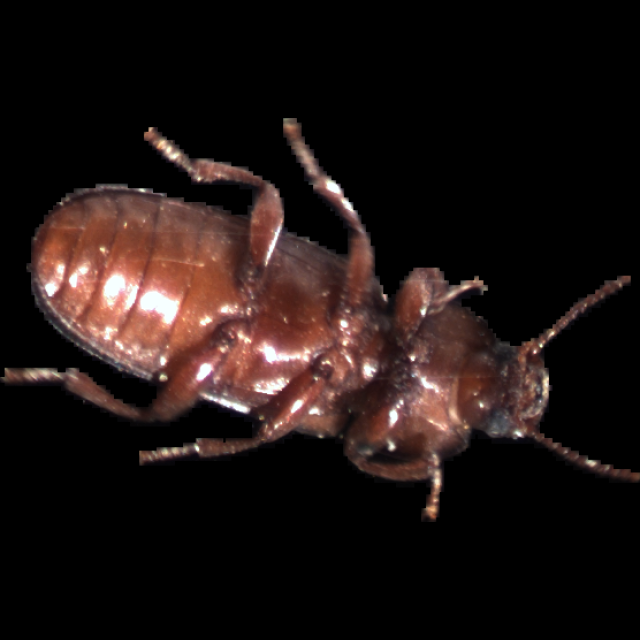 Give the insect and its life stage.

mealworm beetle
